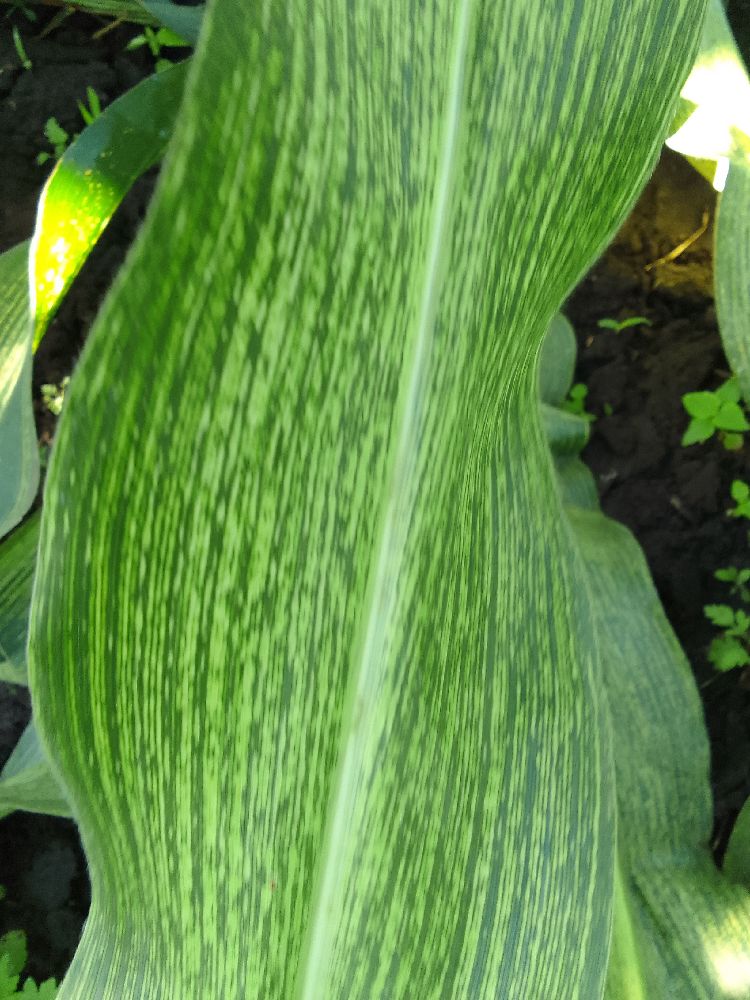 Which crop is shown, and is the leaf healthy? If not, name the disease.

maize, maize streak virus
